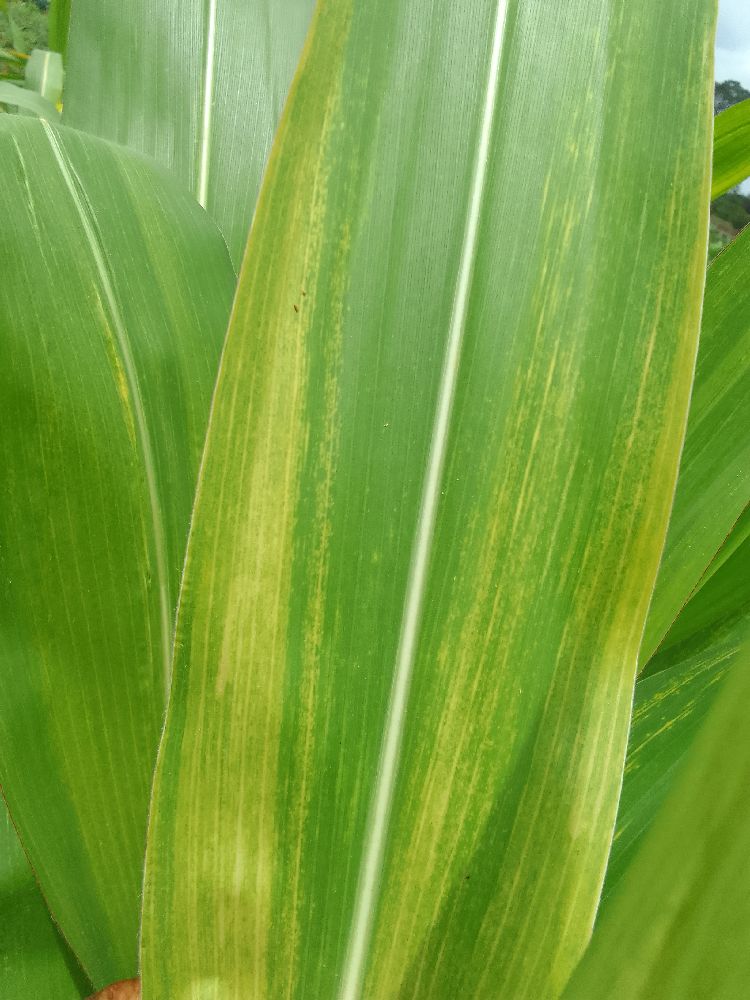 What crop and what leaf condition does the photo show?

maize, maize lethal necrosis
